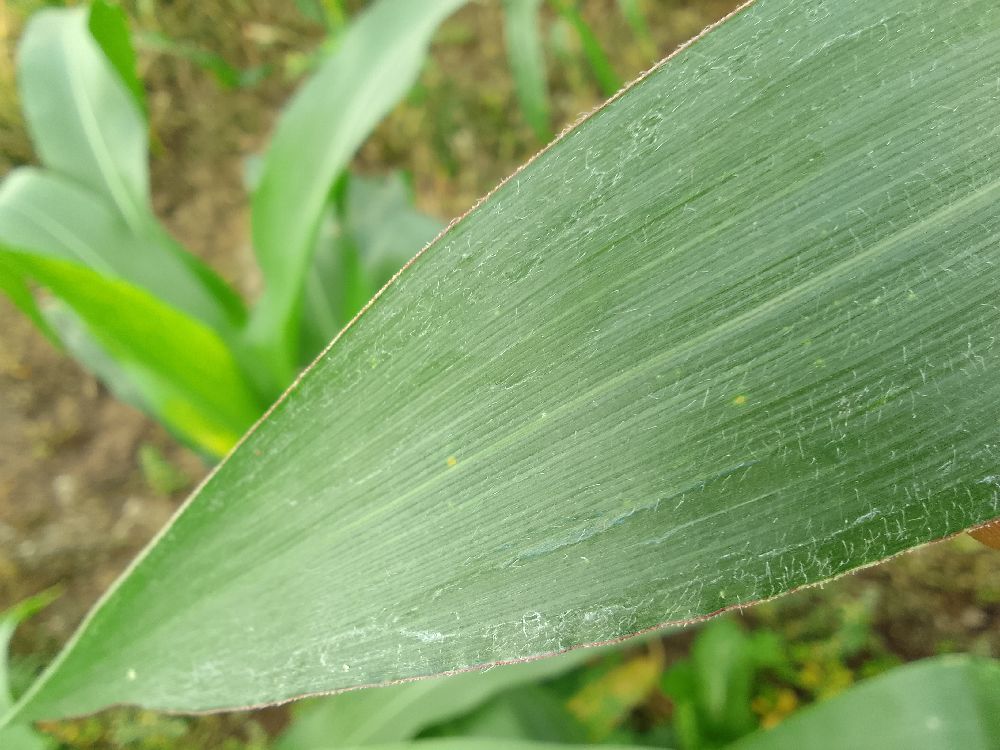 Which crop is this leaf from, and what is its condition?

maize, healthy
